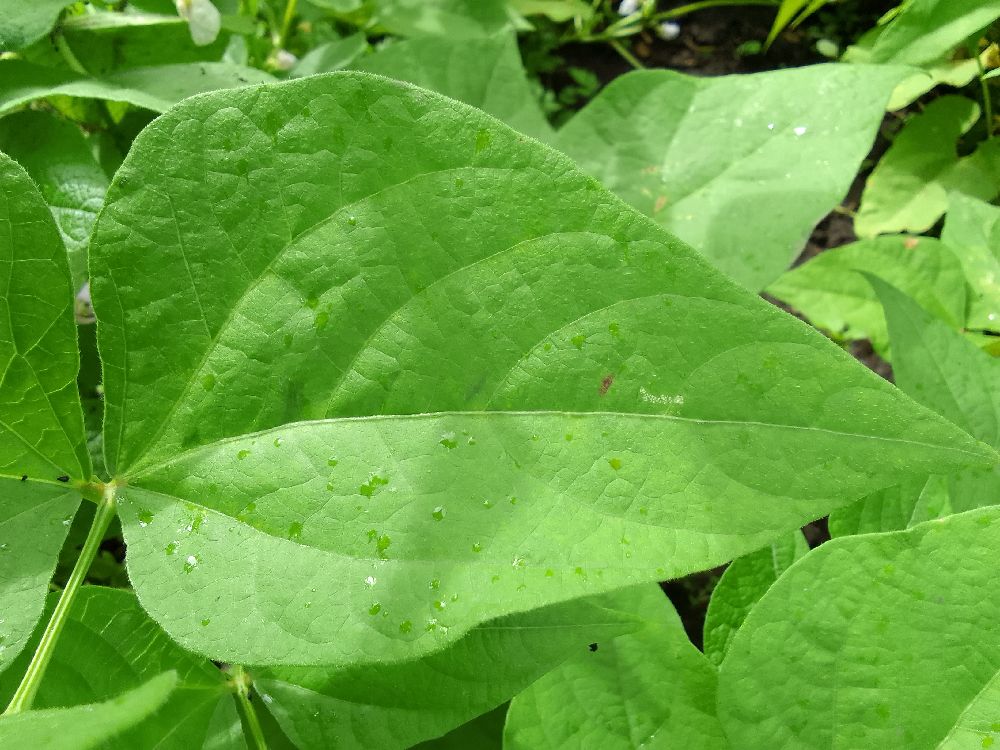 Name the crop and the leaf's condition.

common bean, healthy
